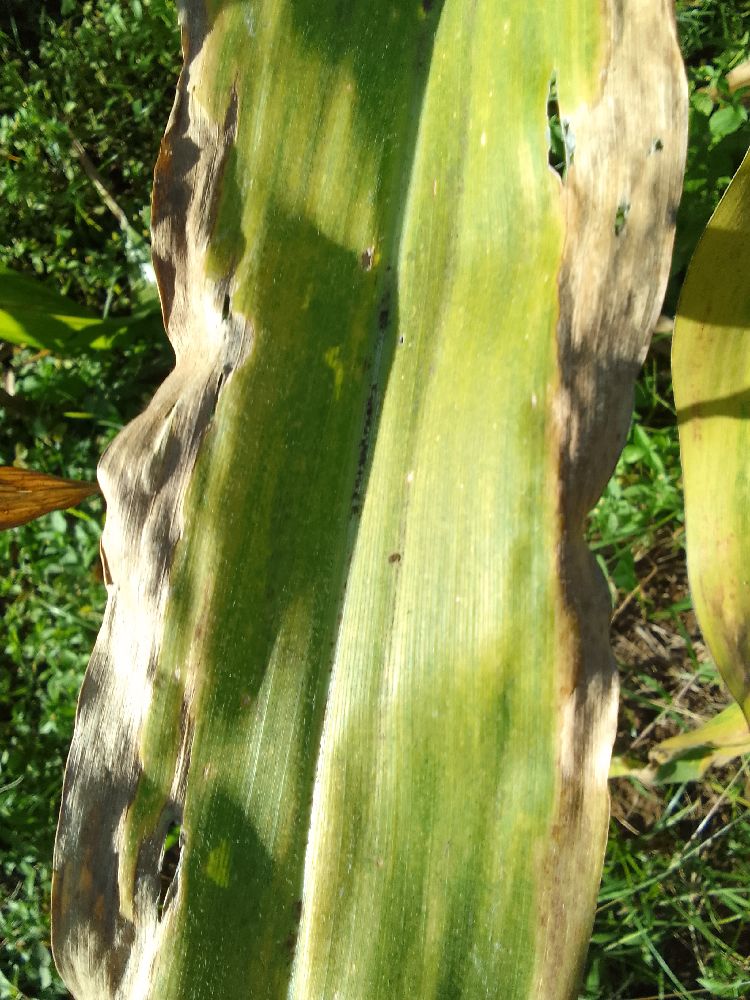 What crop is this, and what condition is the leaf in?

maize, maize lethal necrosis
